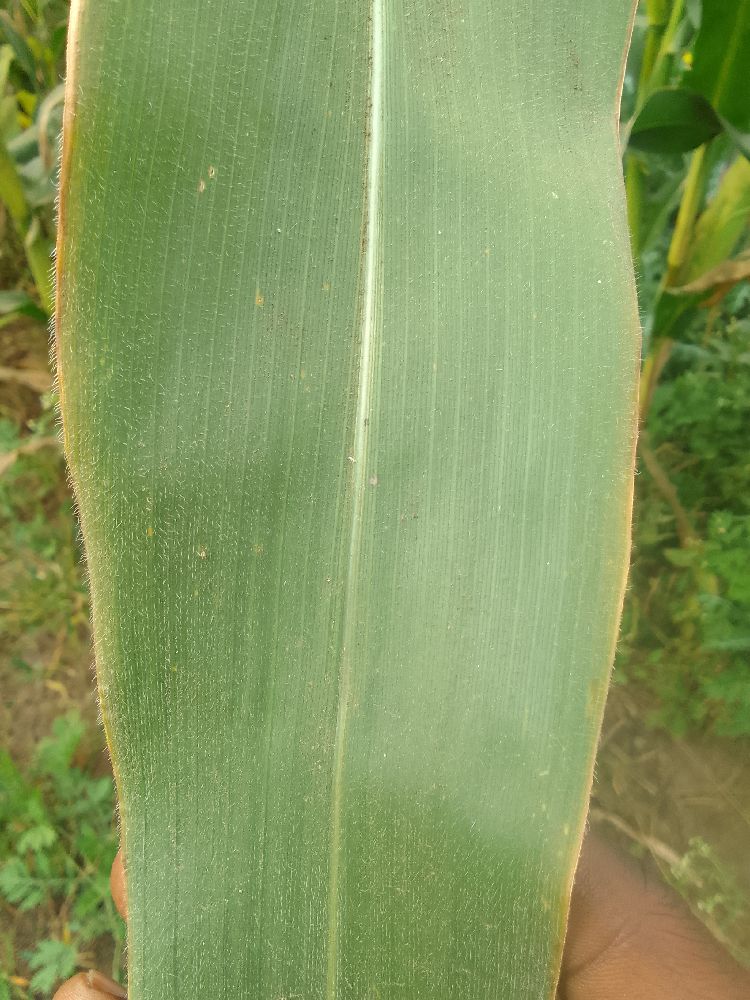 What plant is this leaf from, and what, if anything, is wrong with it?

maize, healthy
